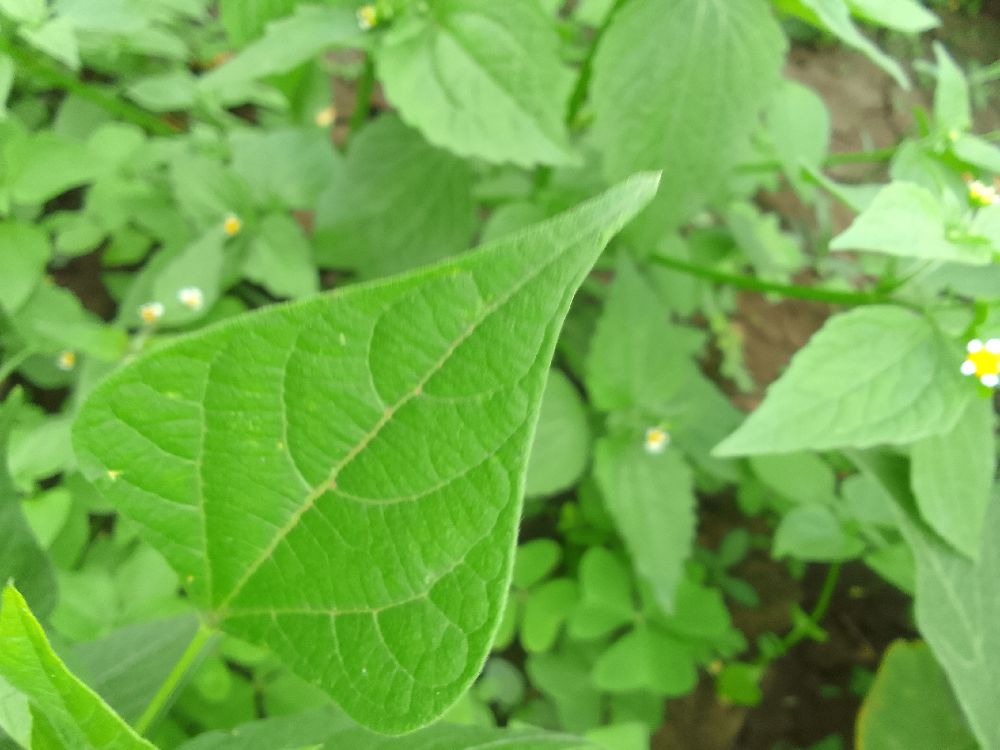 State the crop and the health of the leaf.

common bean, healthy
